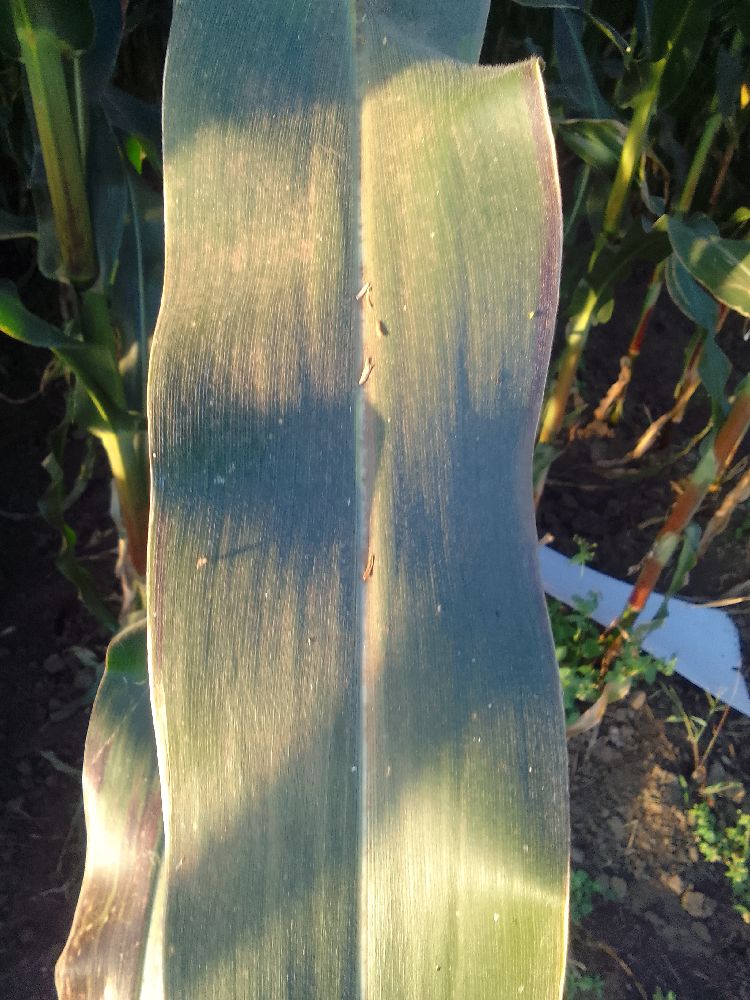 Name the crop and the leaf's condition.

maize, healthy
